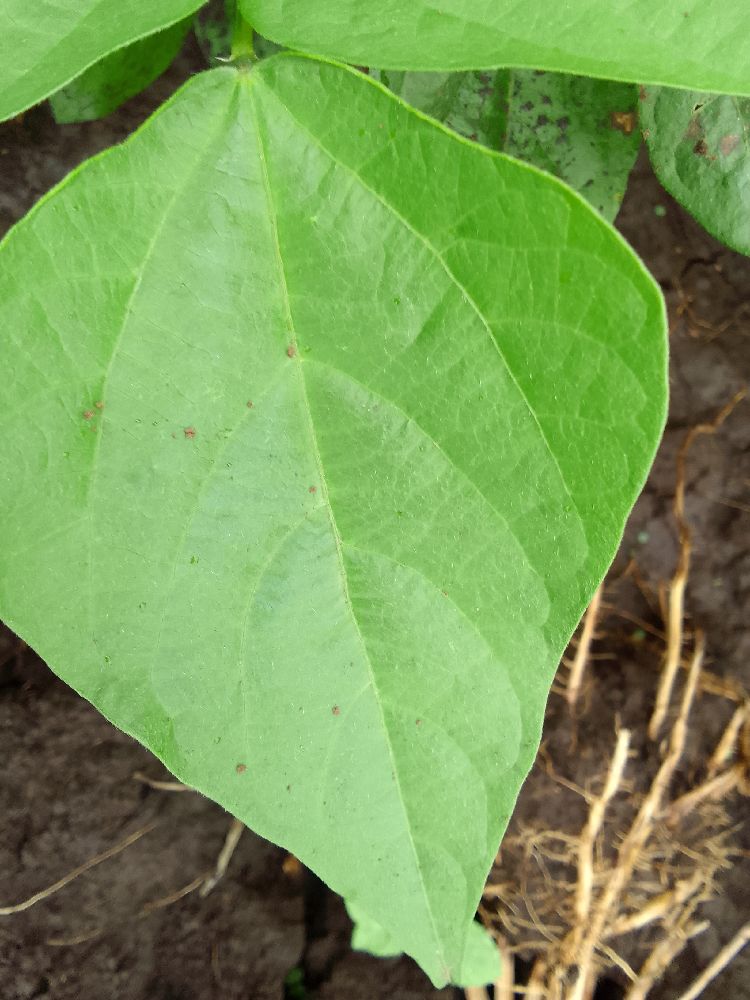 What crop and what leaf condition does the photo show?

common bean, healthy
